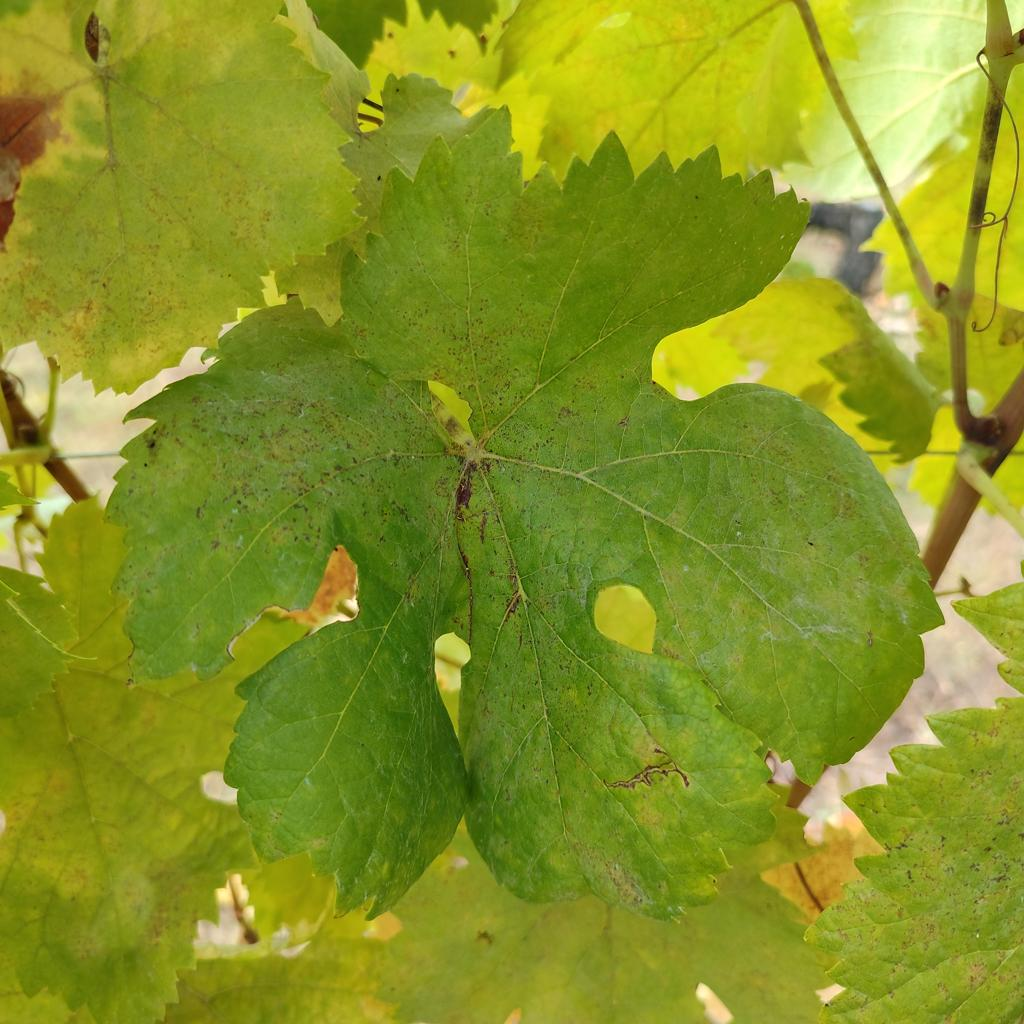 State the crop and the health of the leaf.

grapevine, powdery mildew
